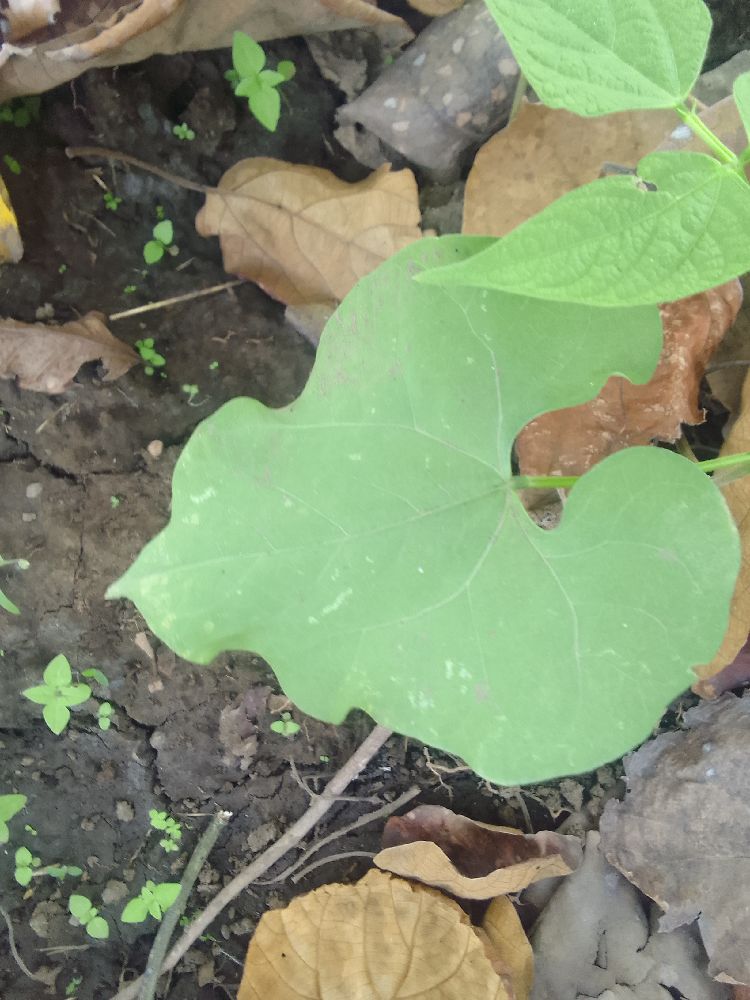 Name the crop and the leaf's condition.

common bean, healthy
